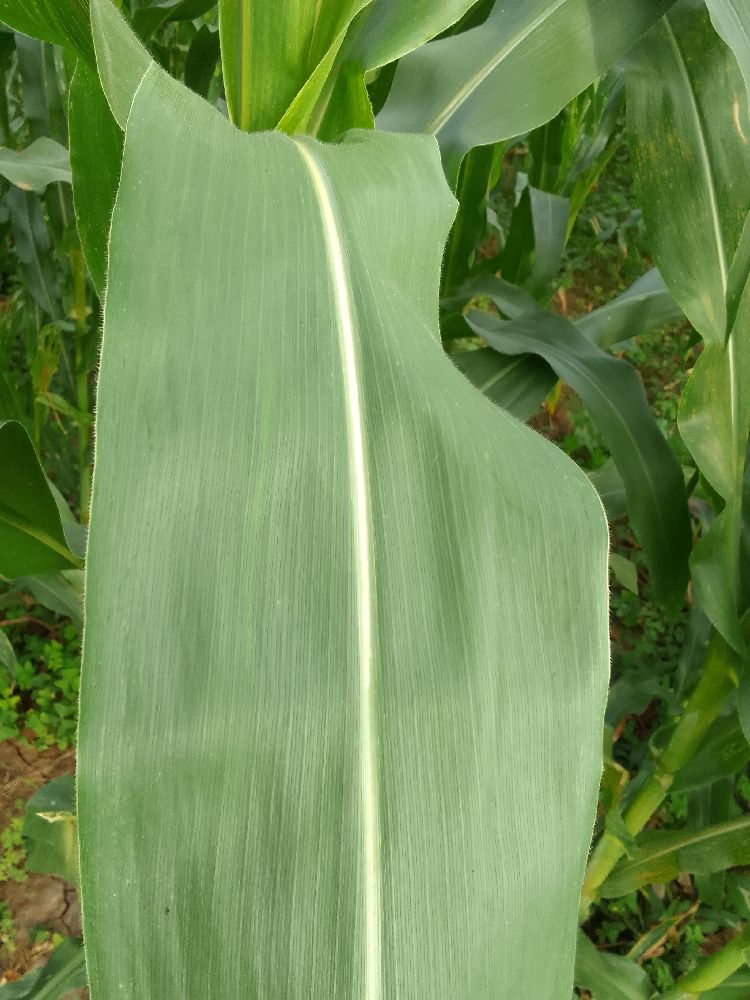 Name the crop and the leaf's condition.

maize, healthy
